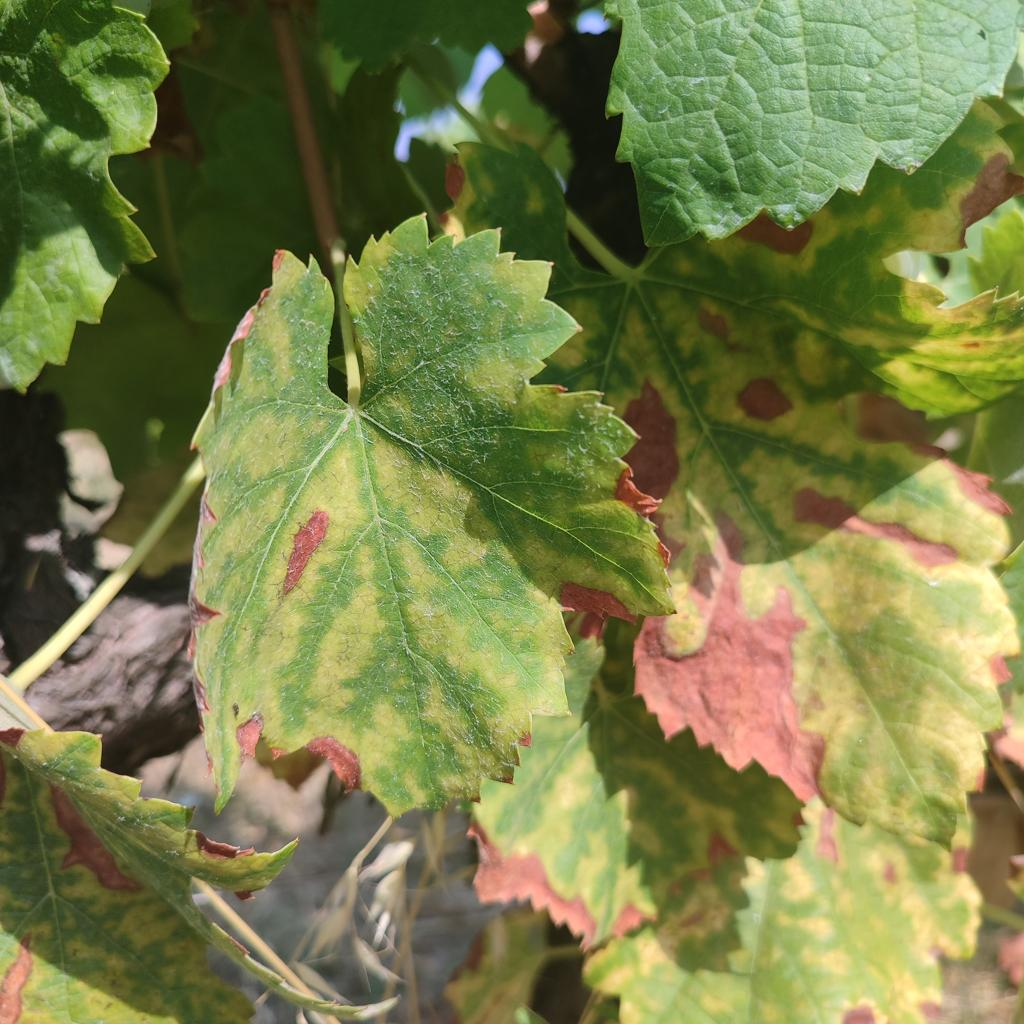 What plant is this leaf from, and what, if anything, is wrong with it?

grapevine, esca complex
